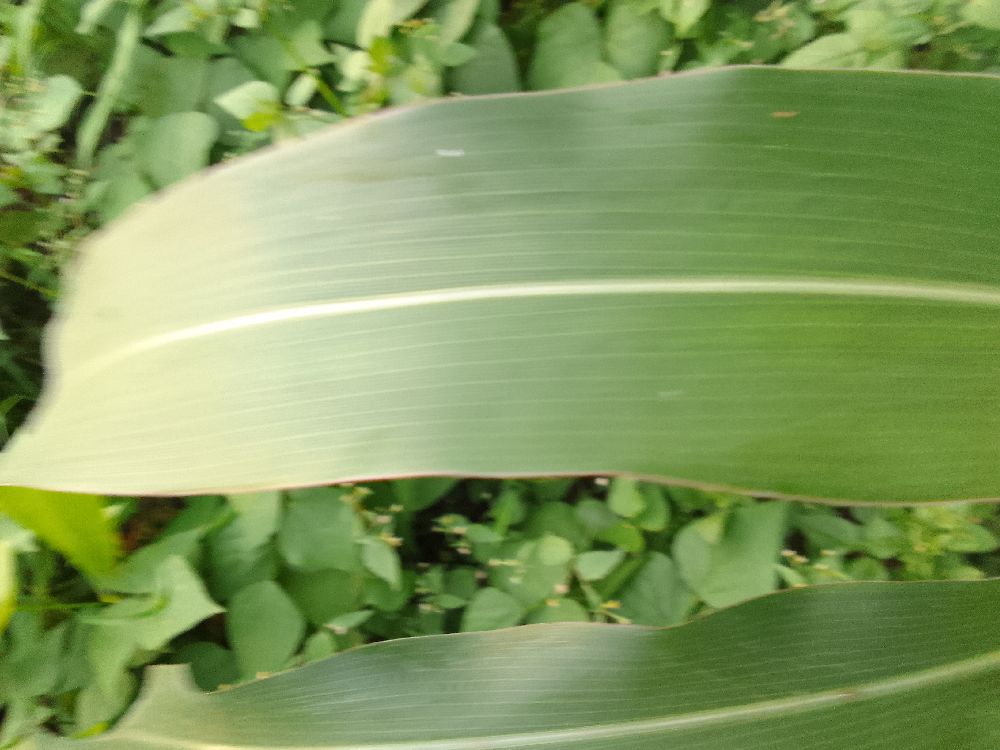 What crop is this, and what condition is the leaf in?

maize, healthy
